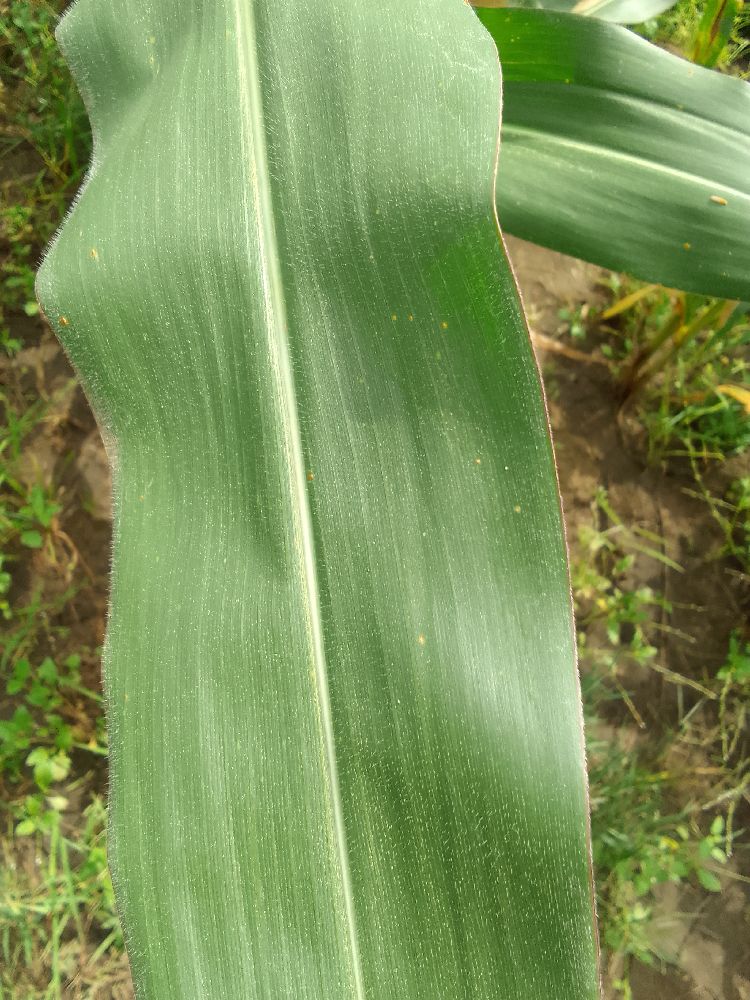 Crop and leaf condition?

maize, healthy
